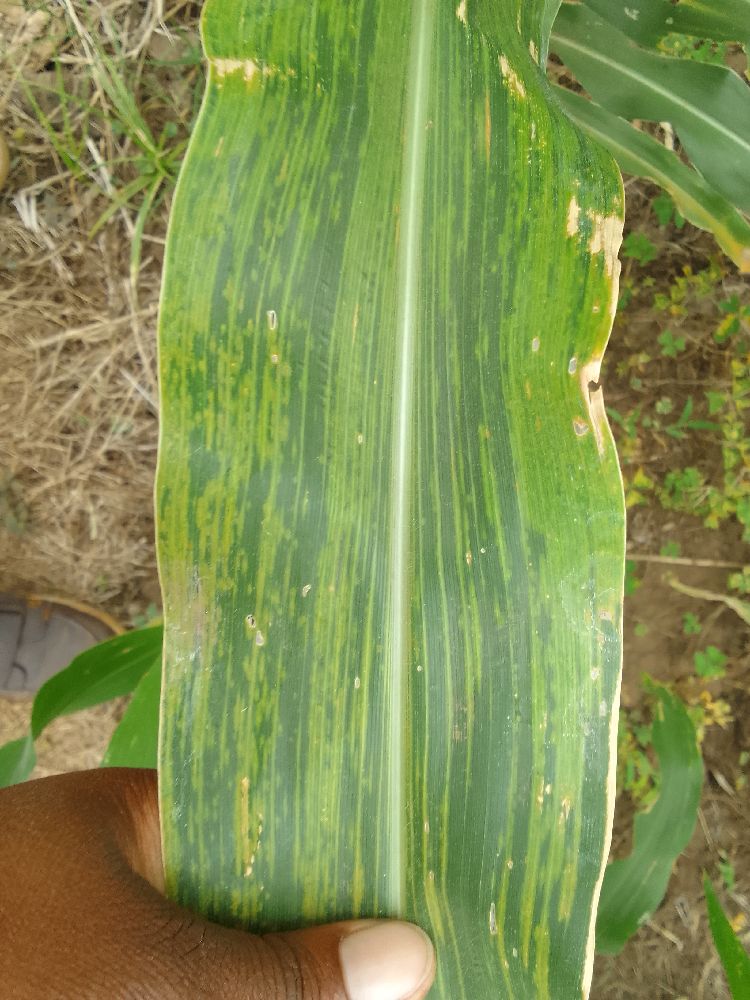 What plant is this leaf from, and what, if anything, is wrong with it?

maize, maize lethal necrosis
